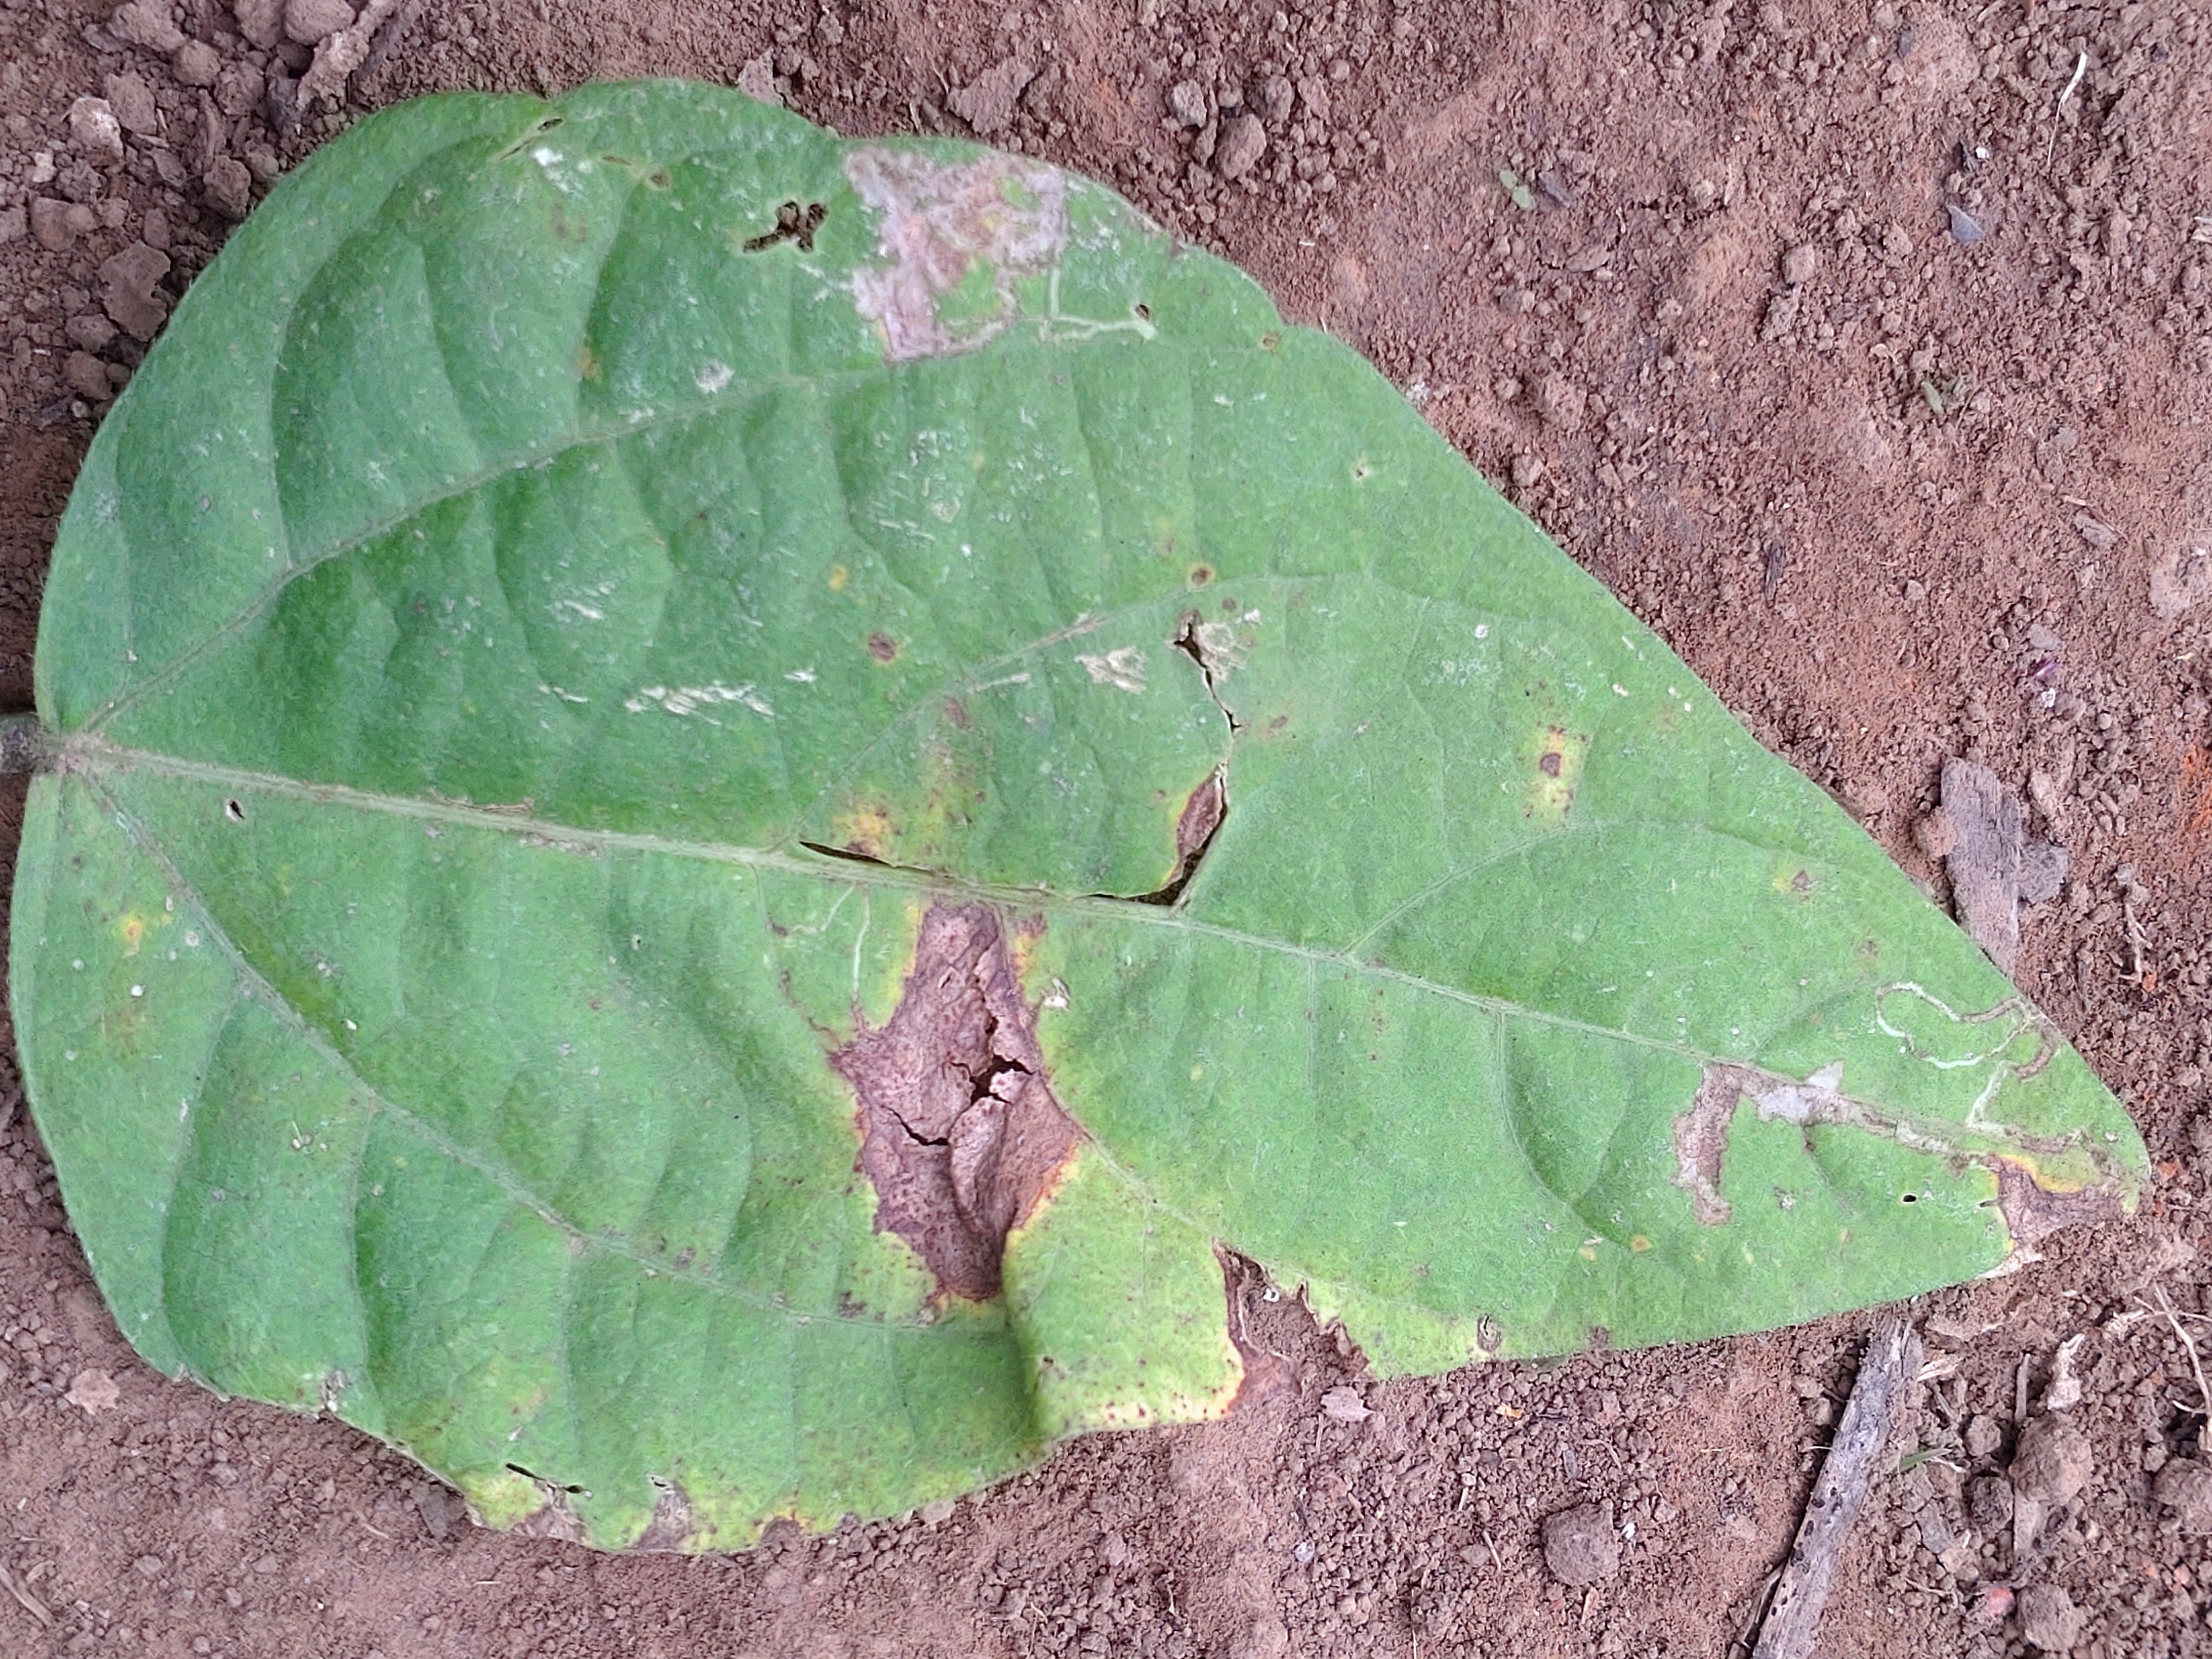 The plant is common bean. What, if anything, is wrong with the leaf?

anthracnose
